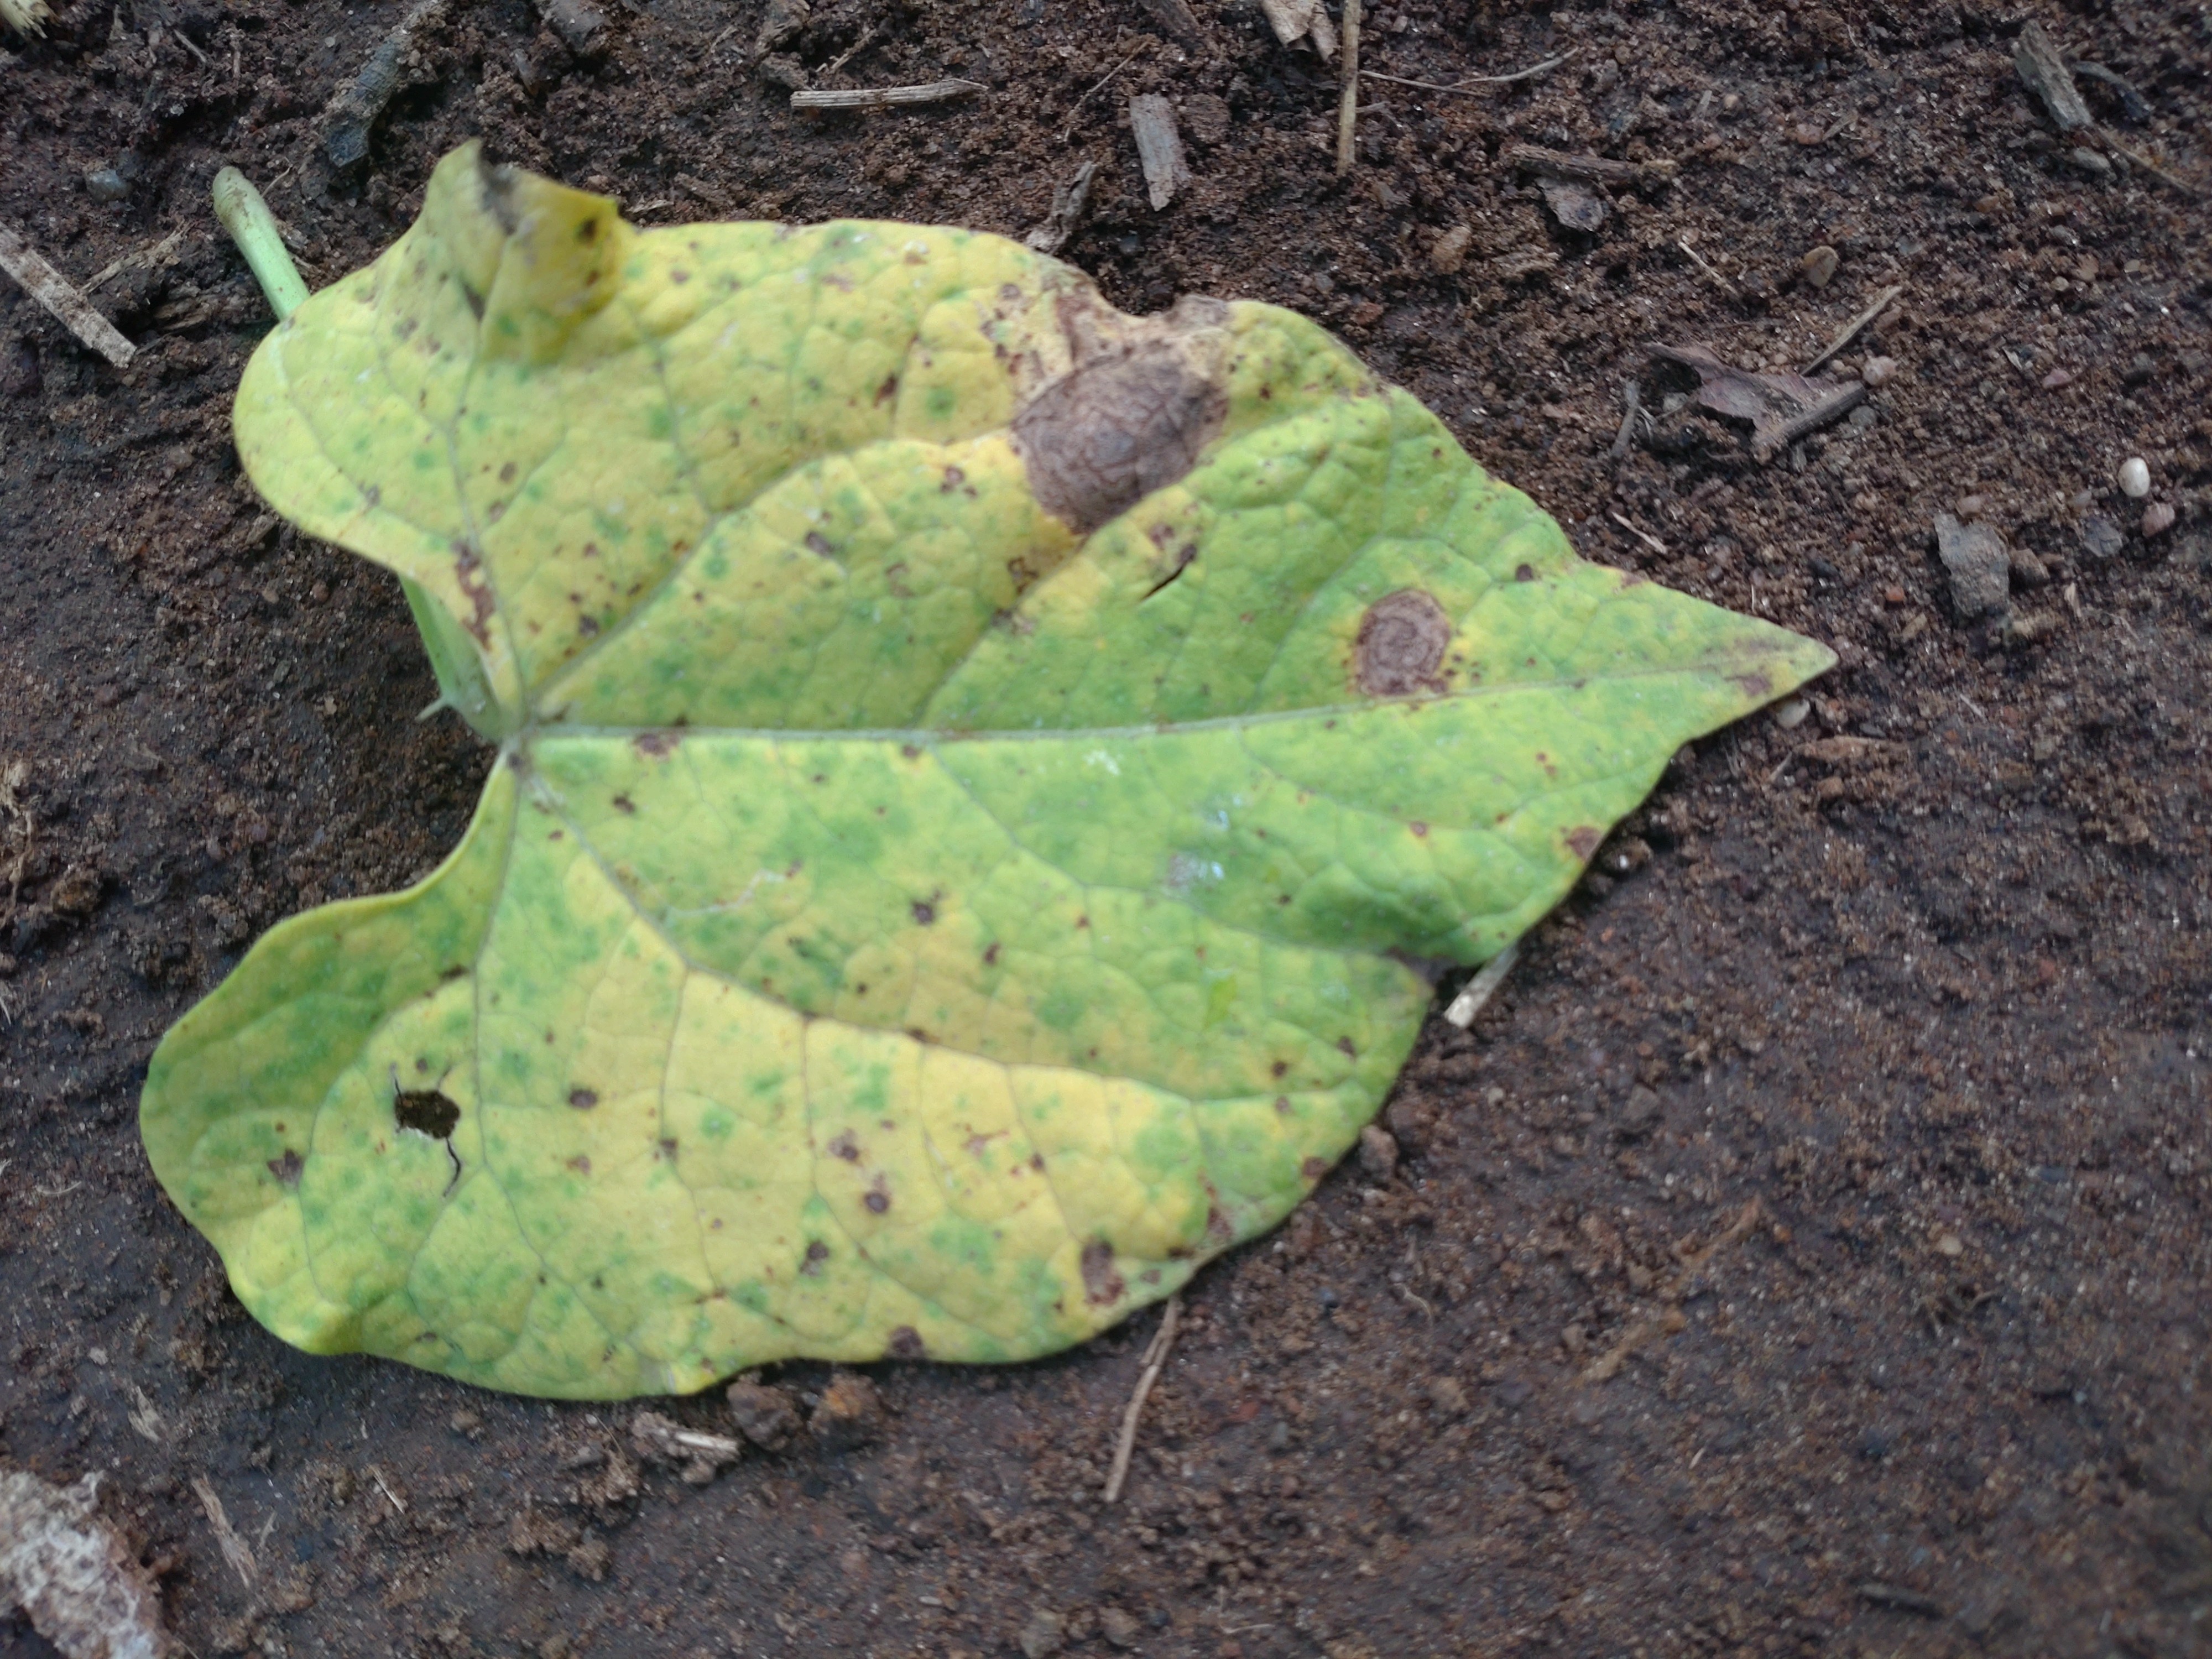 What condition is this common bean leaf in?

anthracnose
